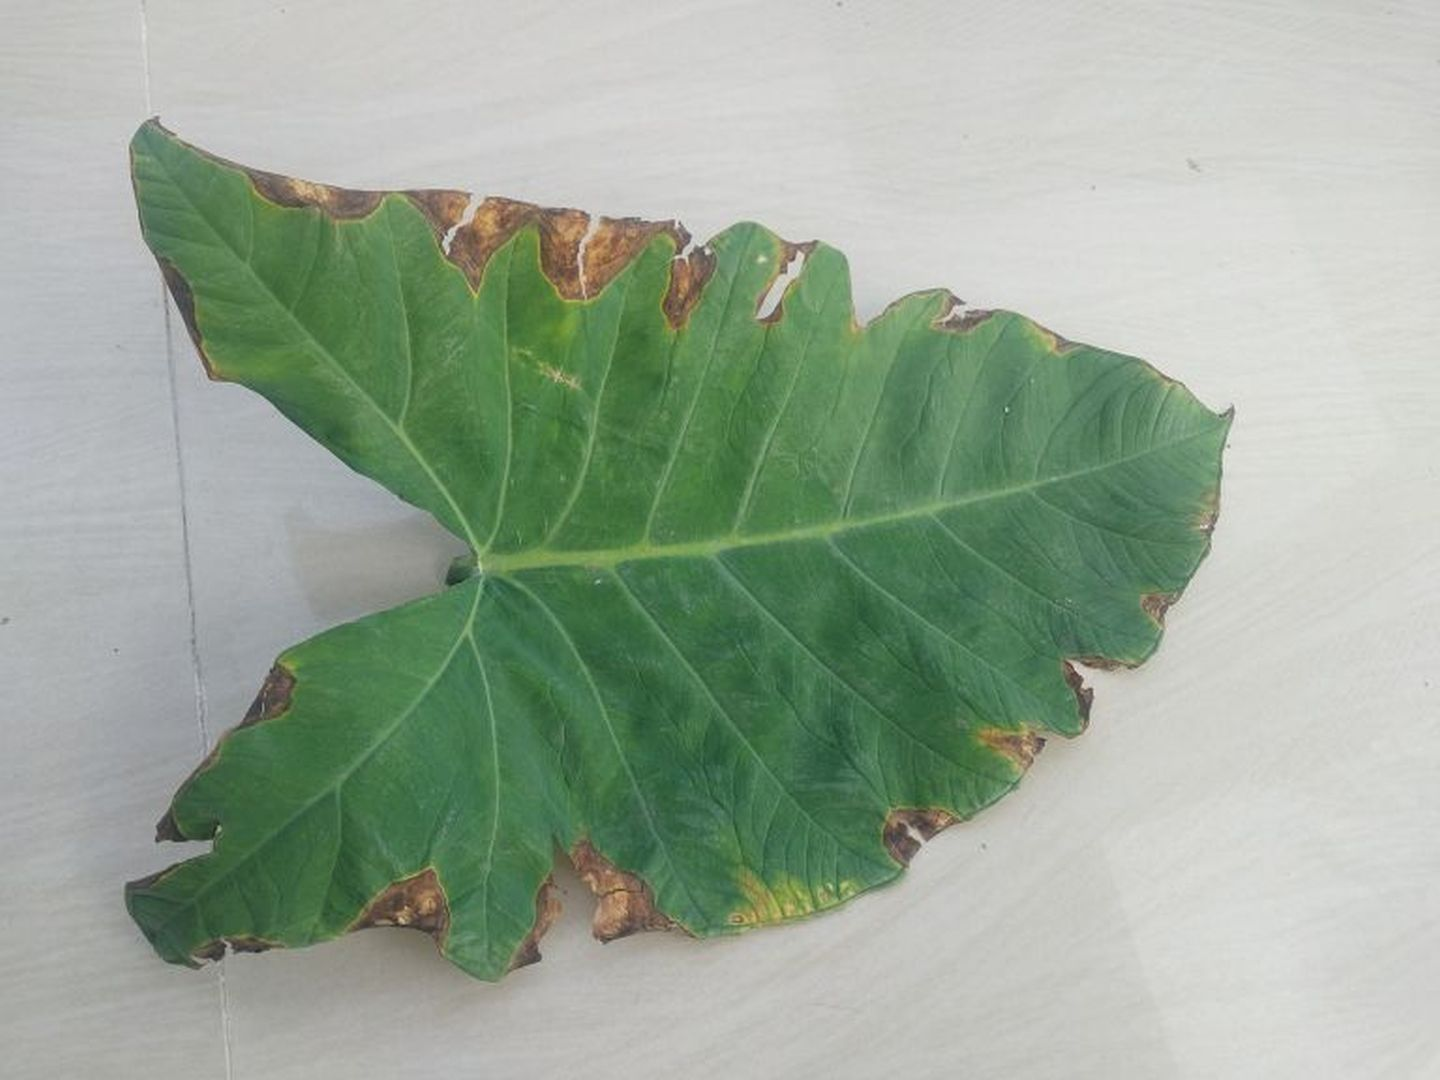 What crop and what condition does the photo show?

taro, leaf blight
